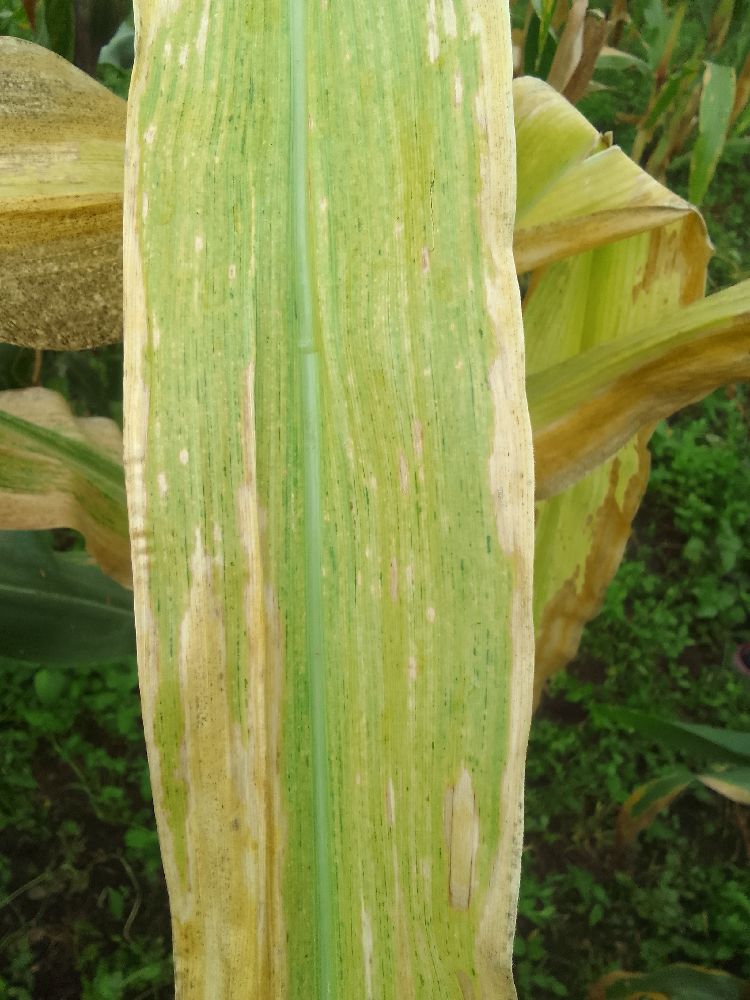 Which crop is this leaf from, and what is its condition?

maize, maize lethal necrosis
